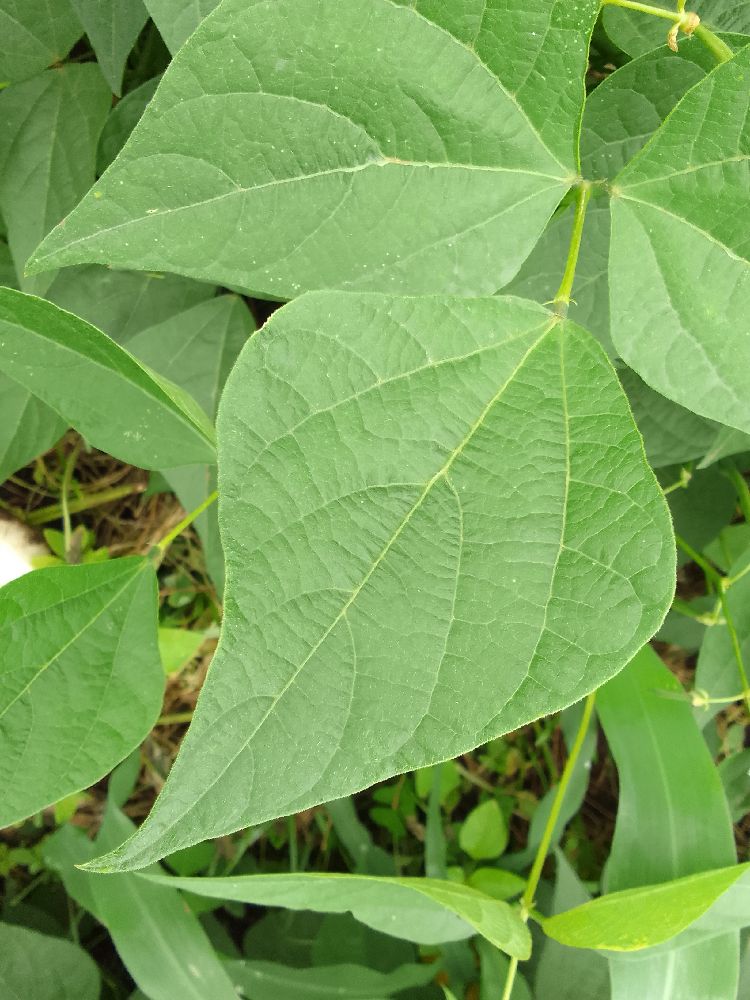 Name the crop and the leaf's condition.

common bean, healthy
